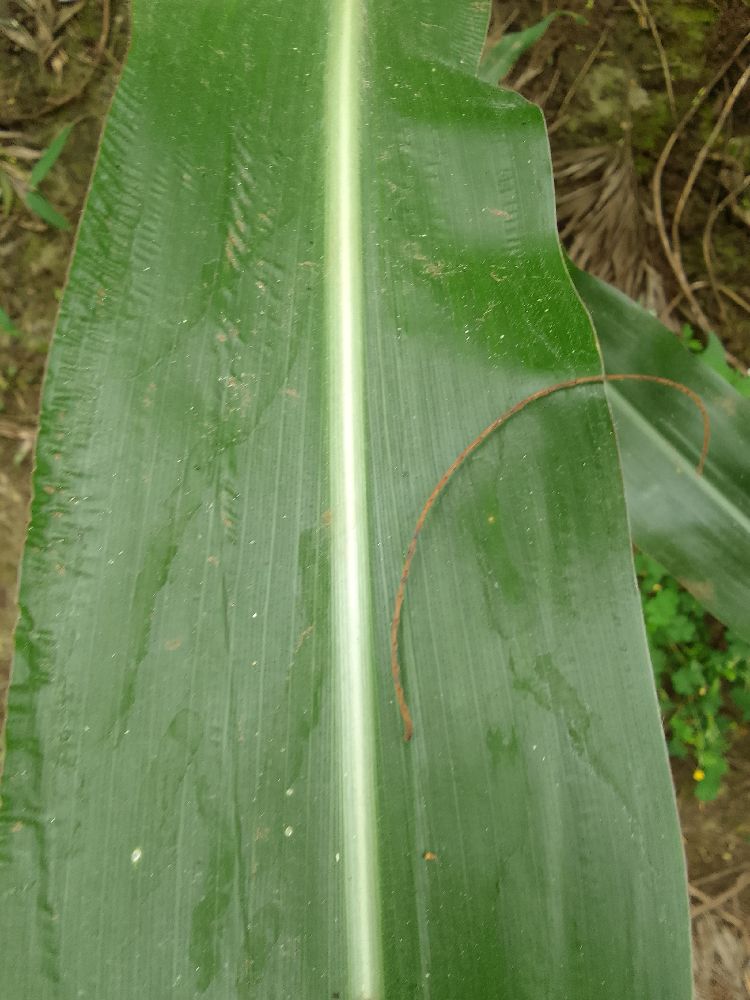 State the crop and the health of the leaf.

maize, healthy
